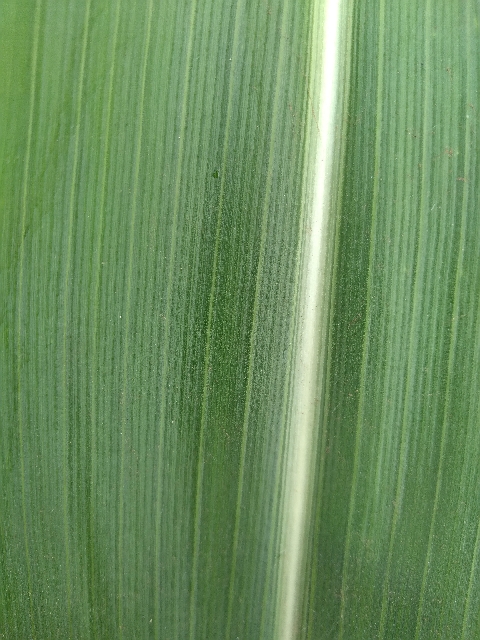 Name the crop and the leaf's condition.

maize, healthy
